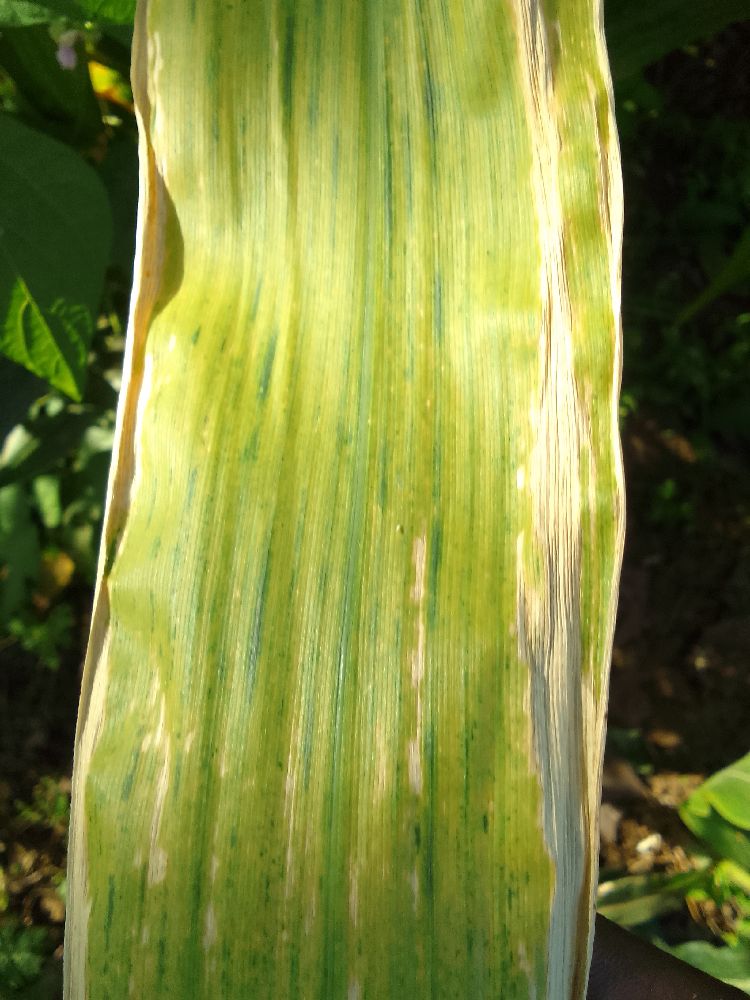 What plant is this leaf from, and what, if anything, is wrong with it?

maize, maize lethal necrosis
